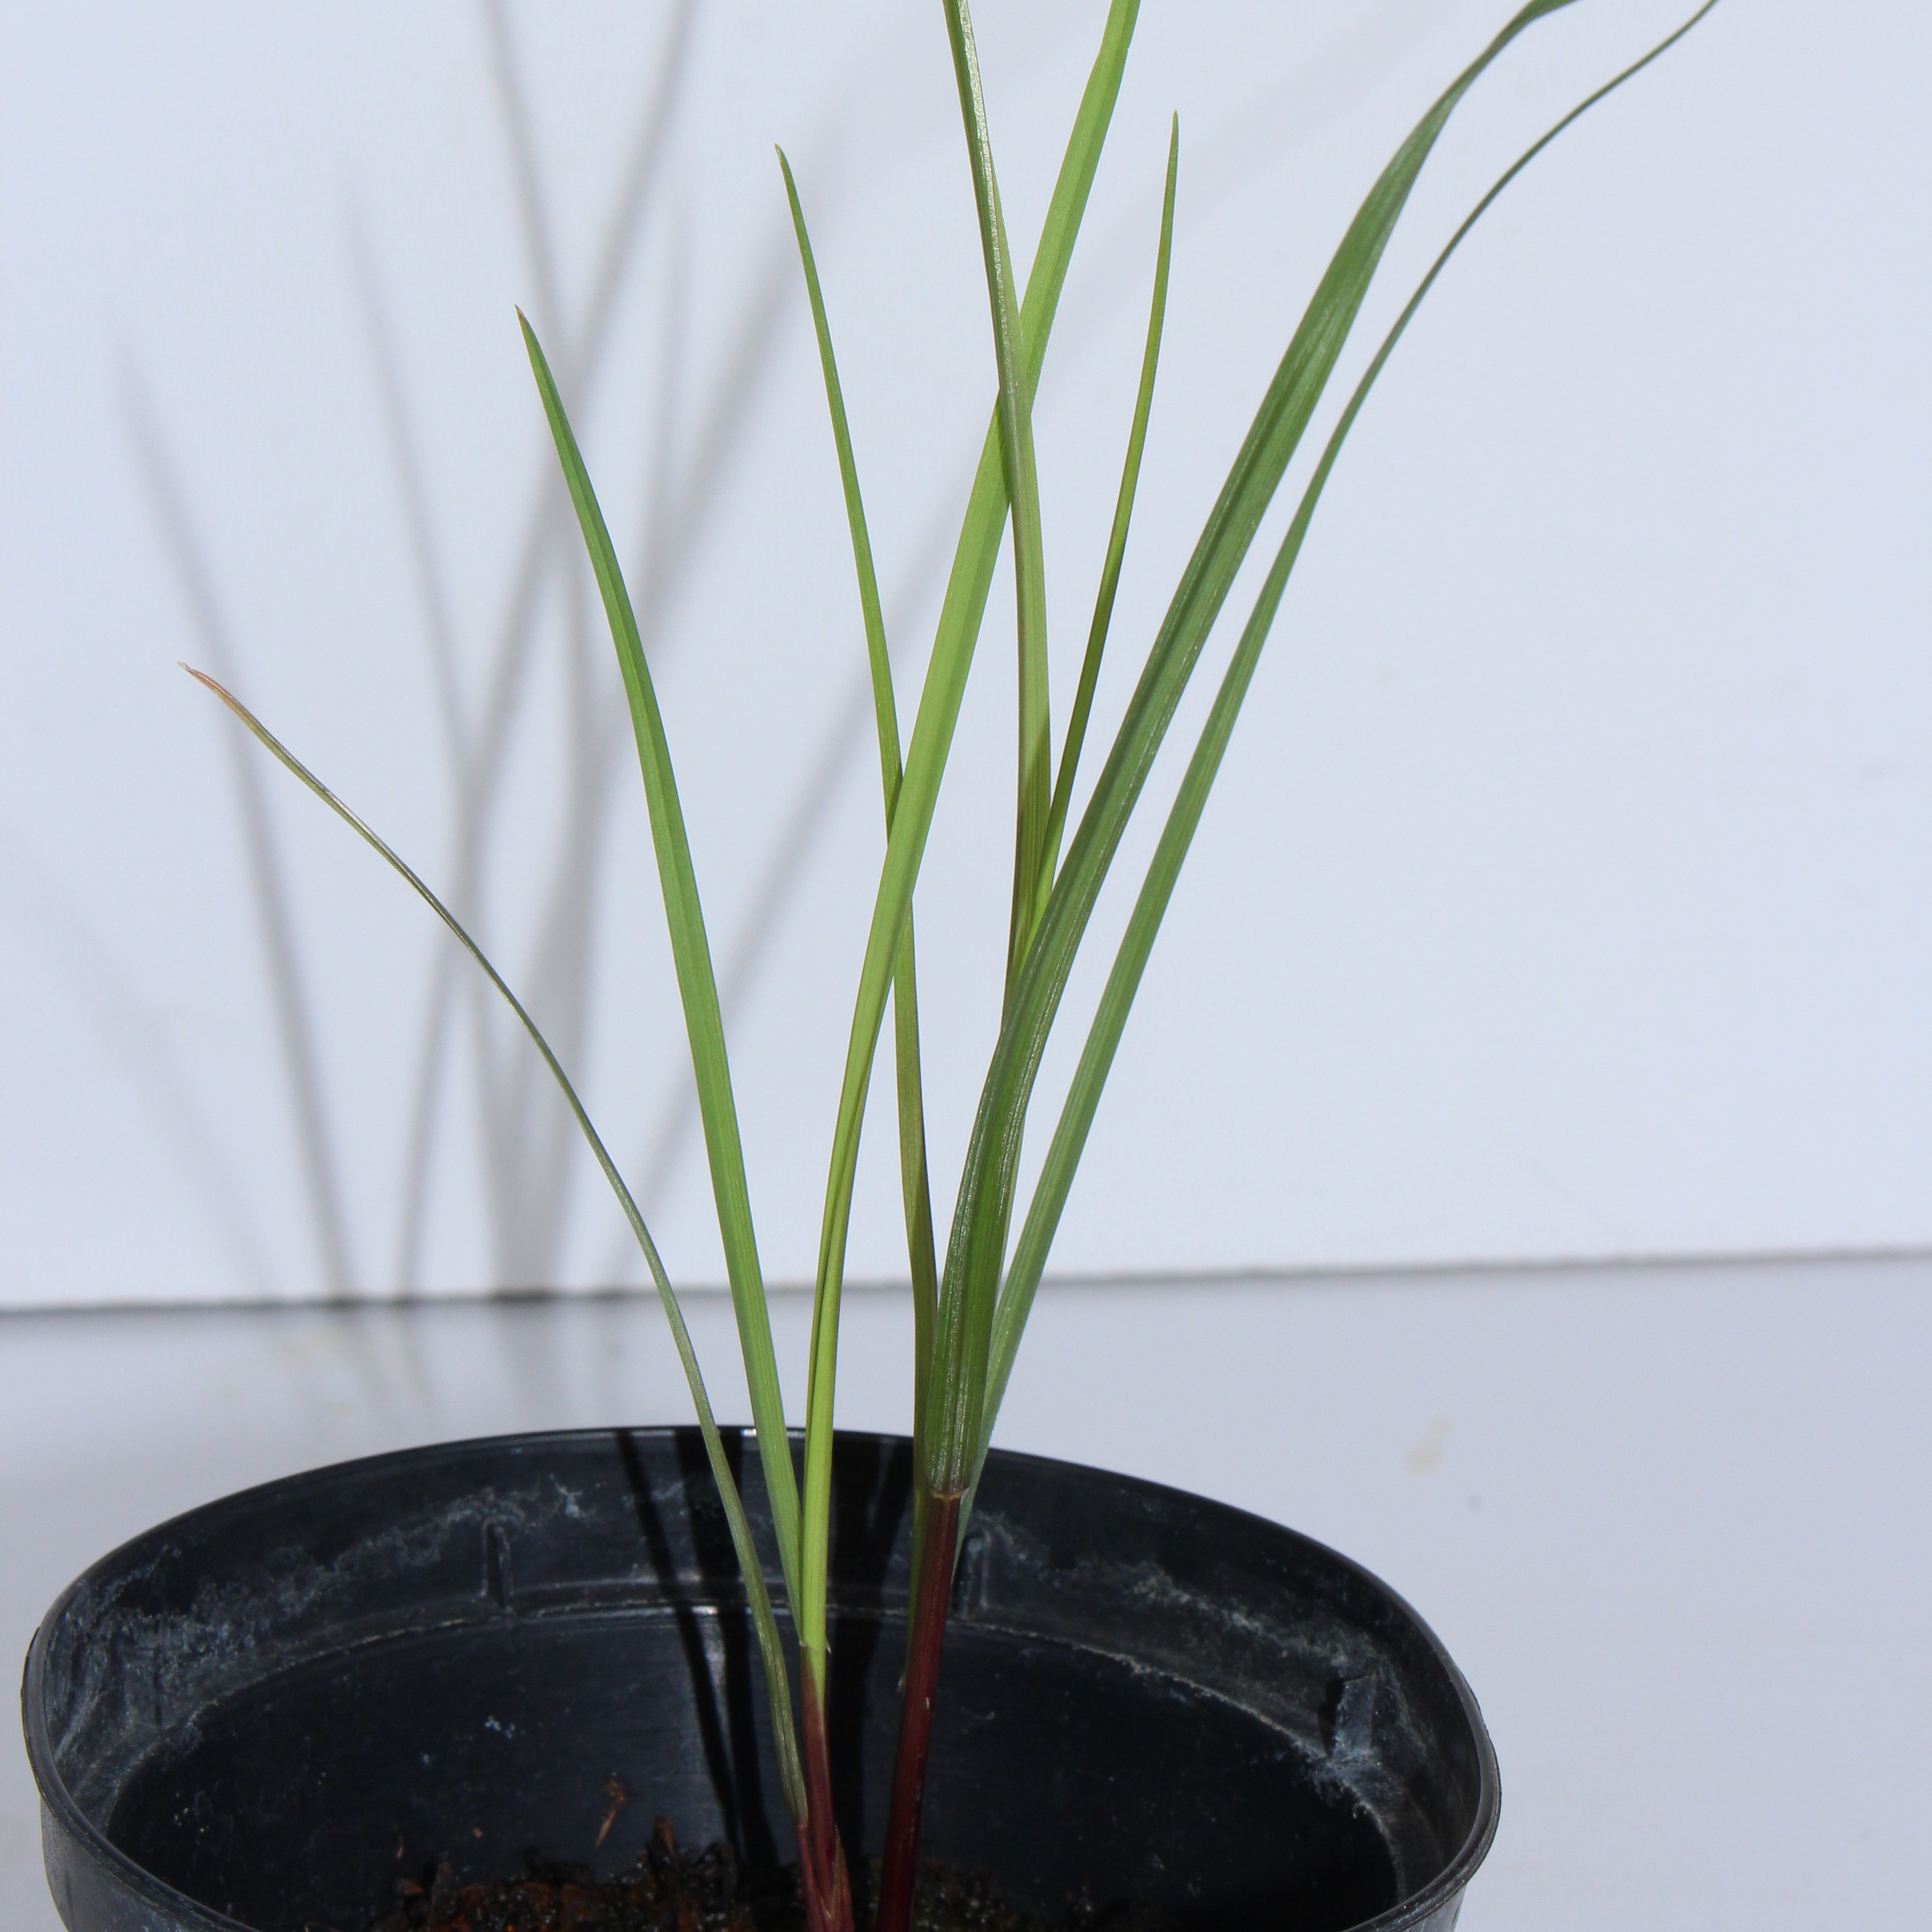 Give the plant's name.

Lolium multiflorum
